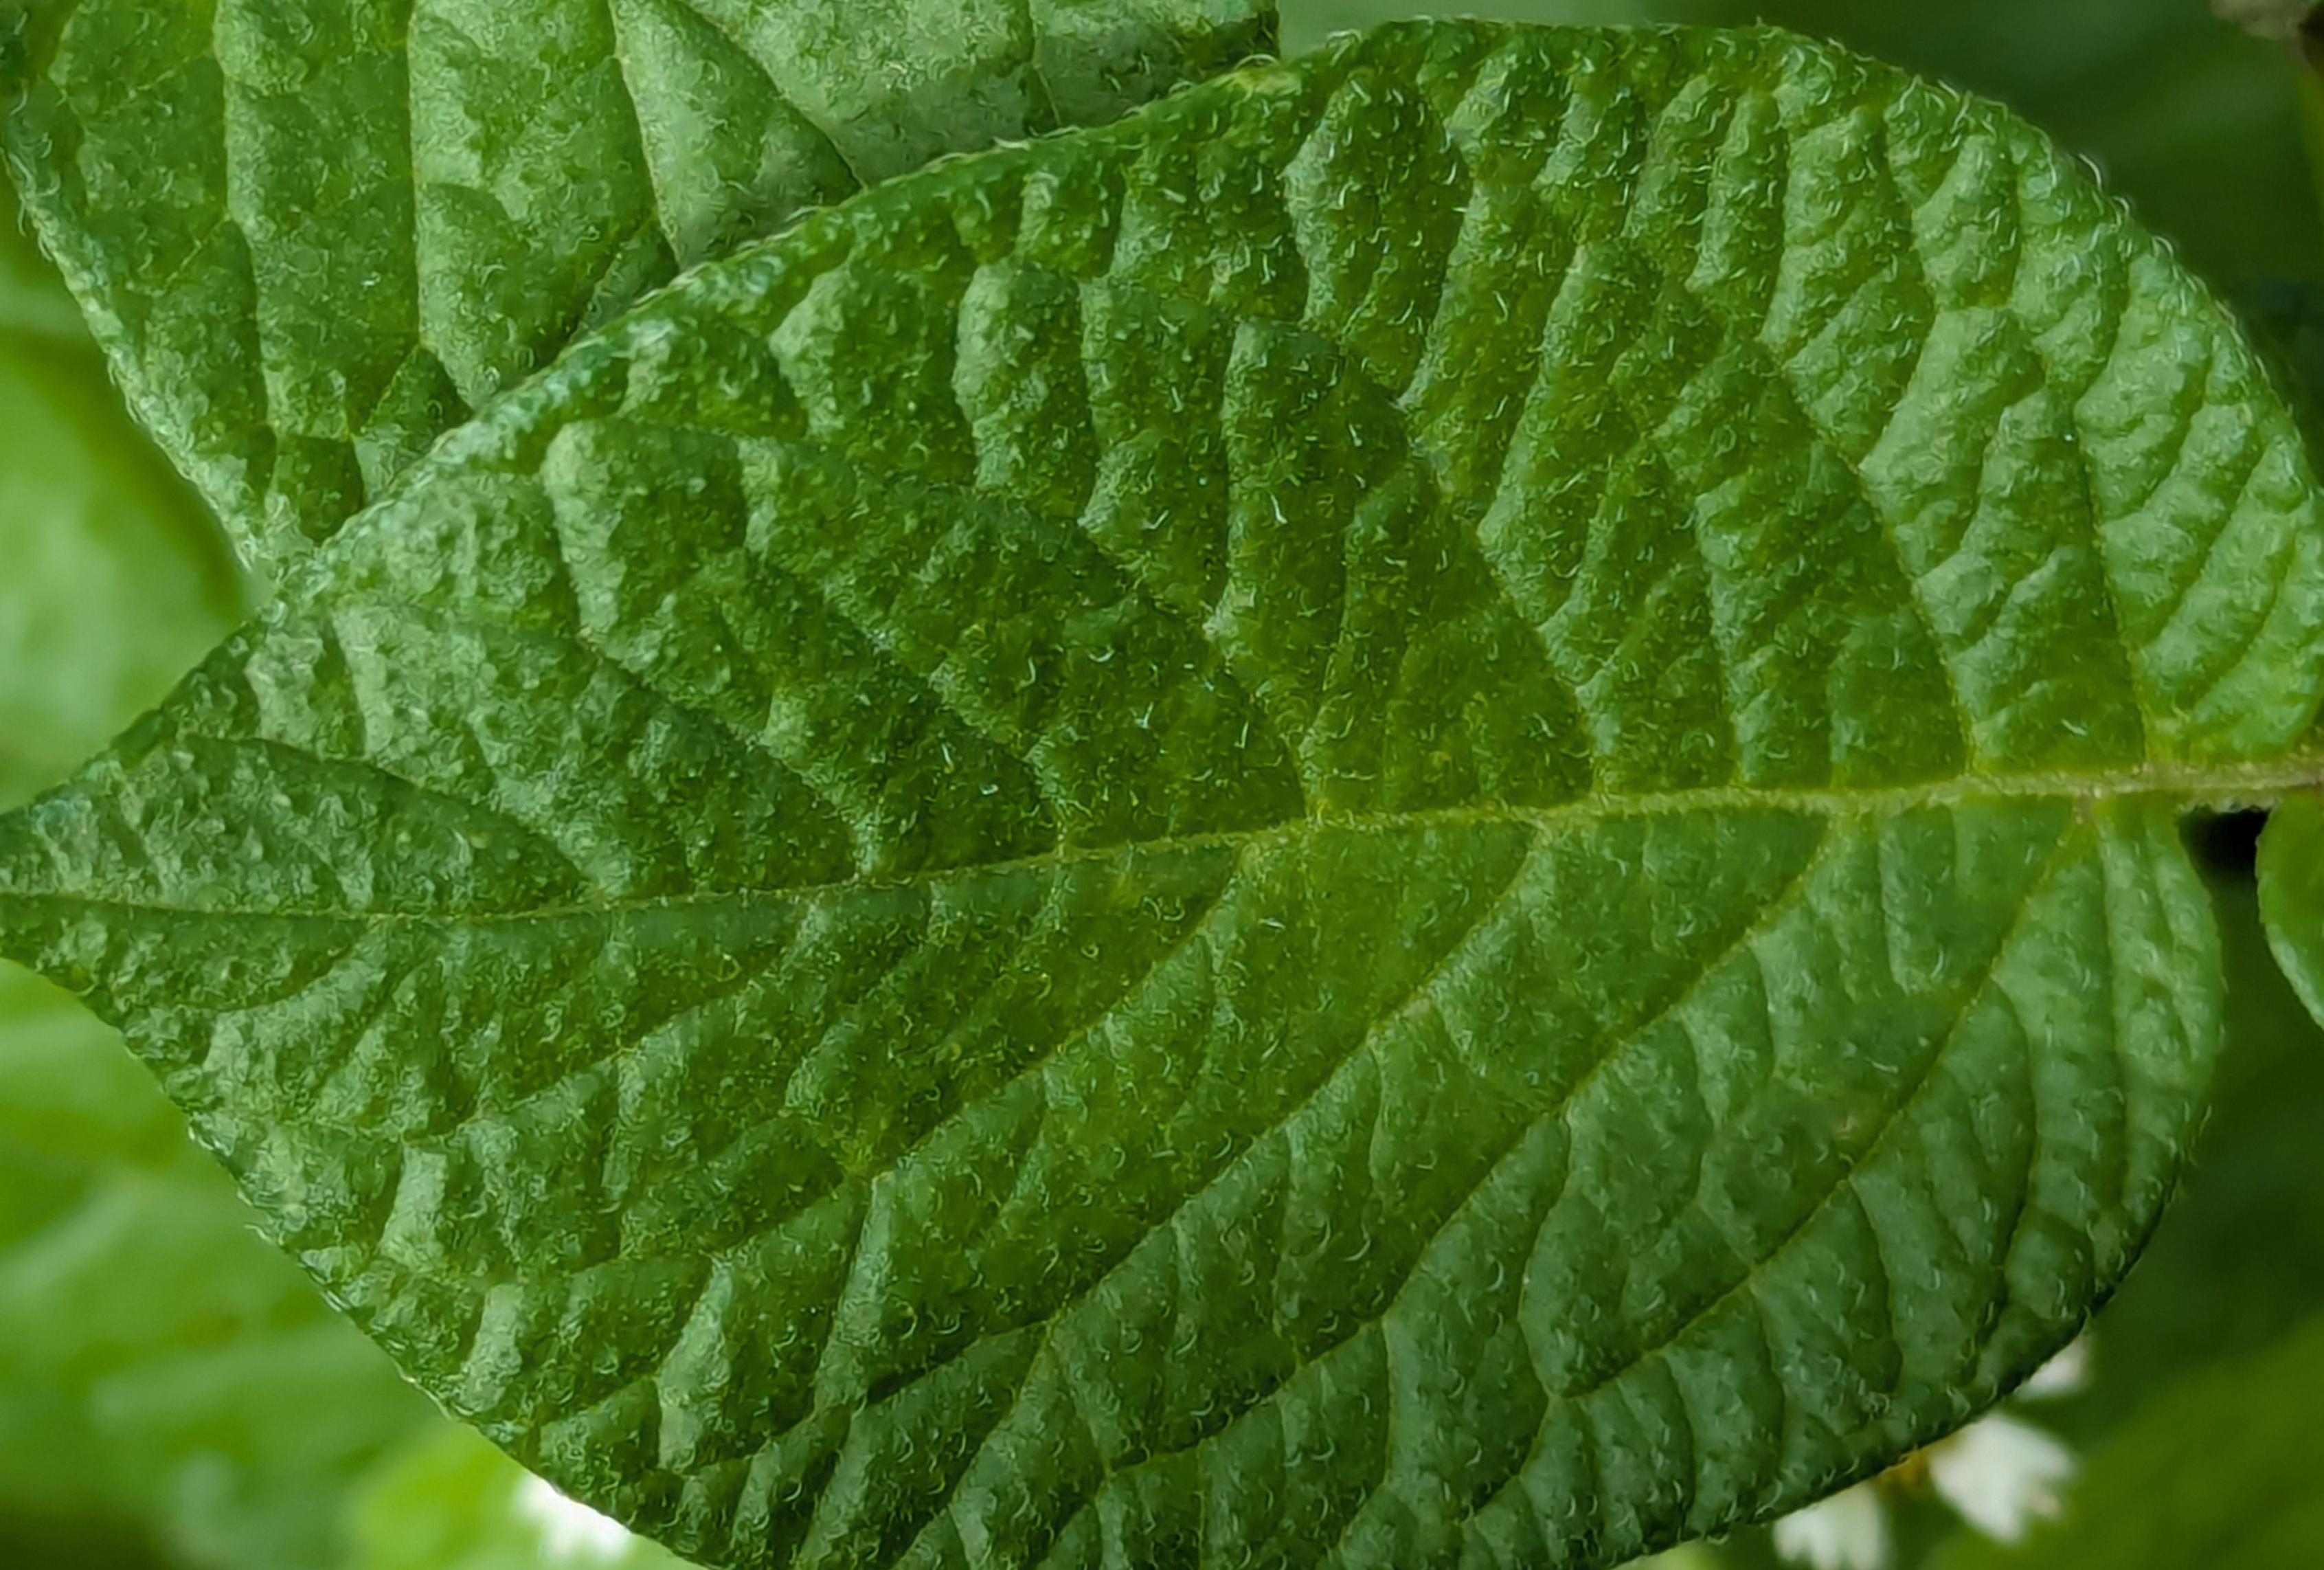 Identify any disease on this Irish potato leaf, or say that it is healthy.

healthy
